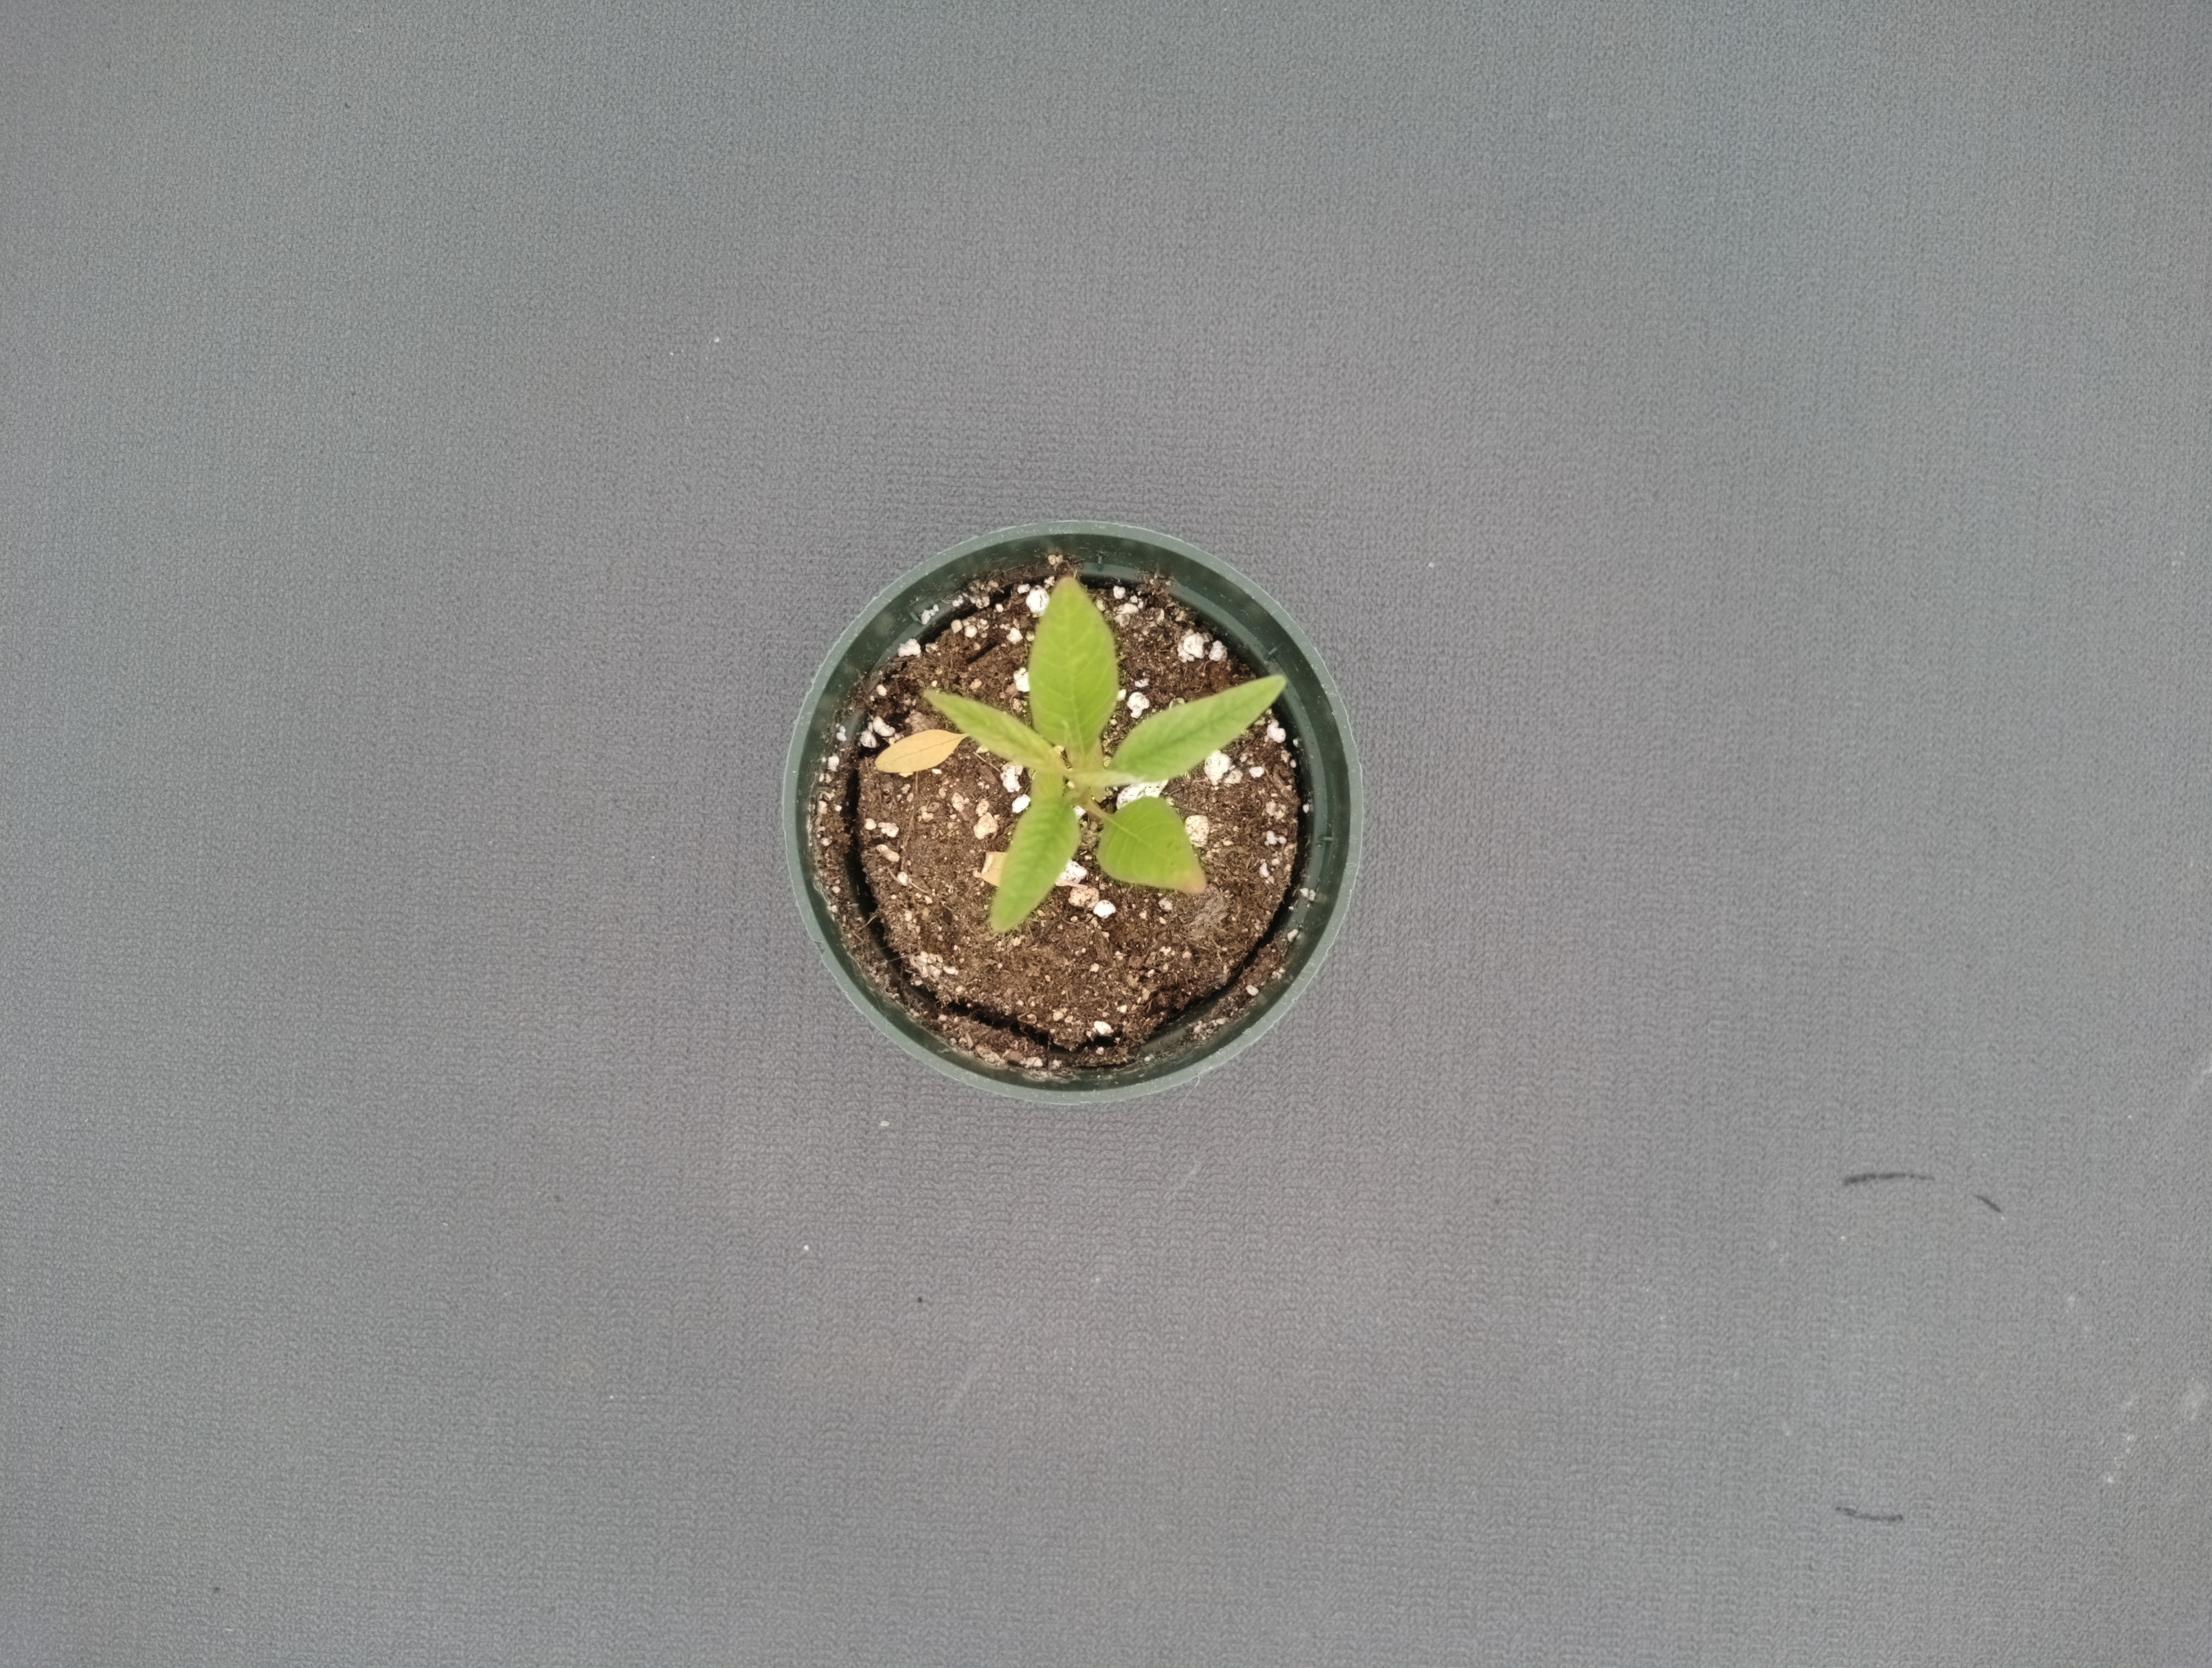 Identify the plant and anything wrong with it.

waterhemp, chlorosis only
